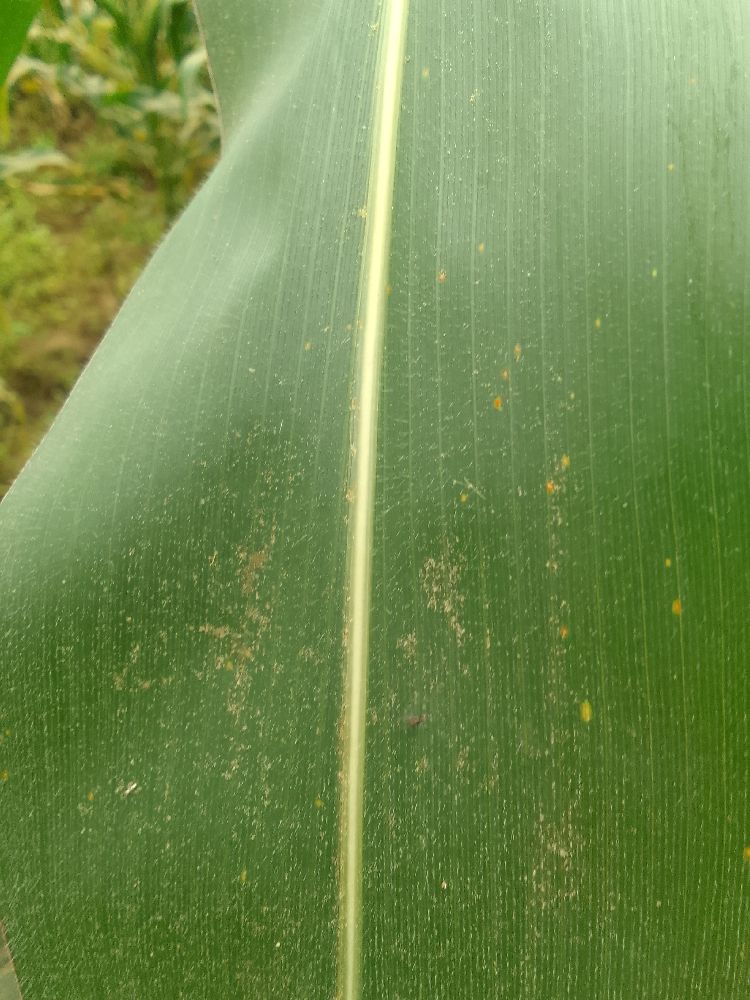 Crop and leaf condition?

maize, healthy
